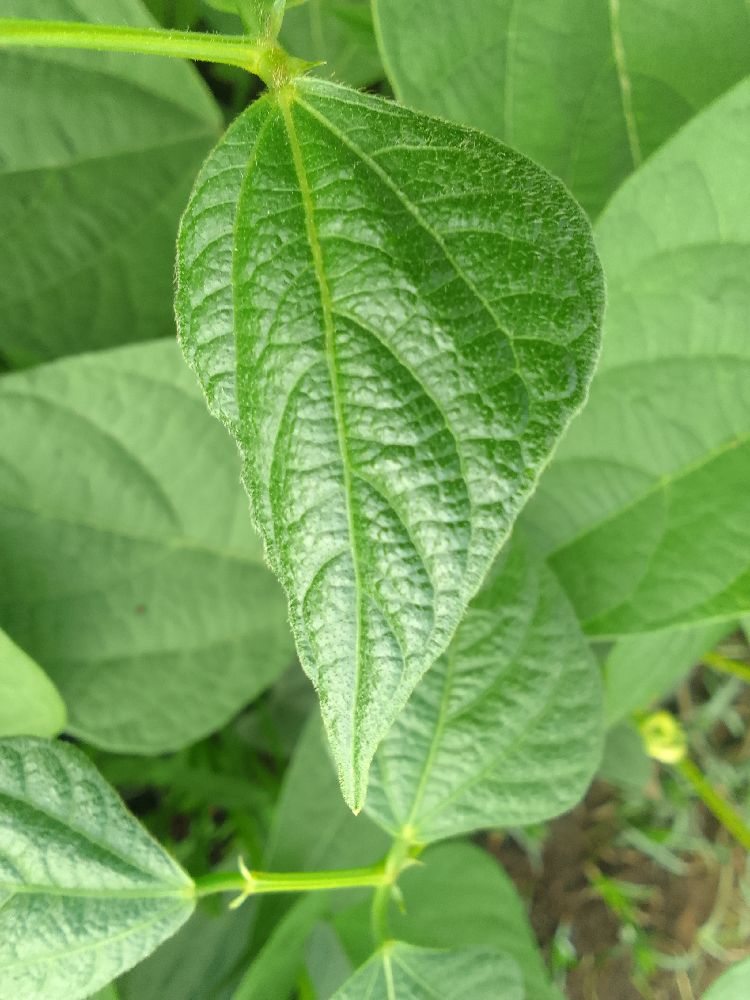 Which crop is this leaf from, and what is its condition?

common bean, healthy
